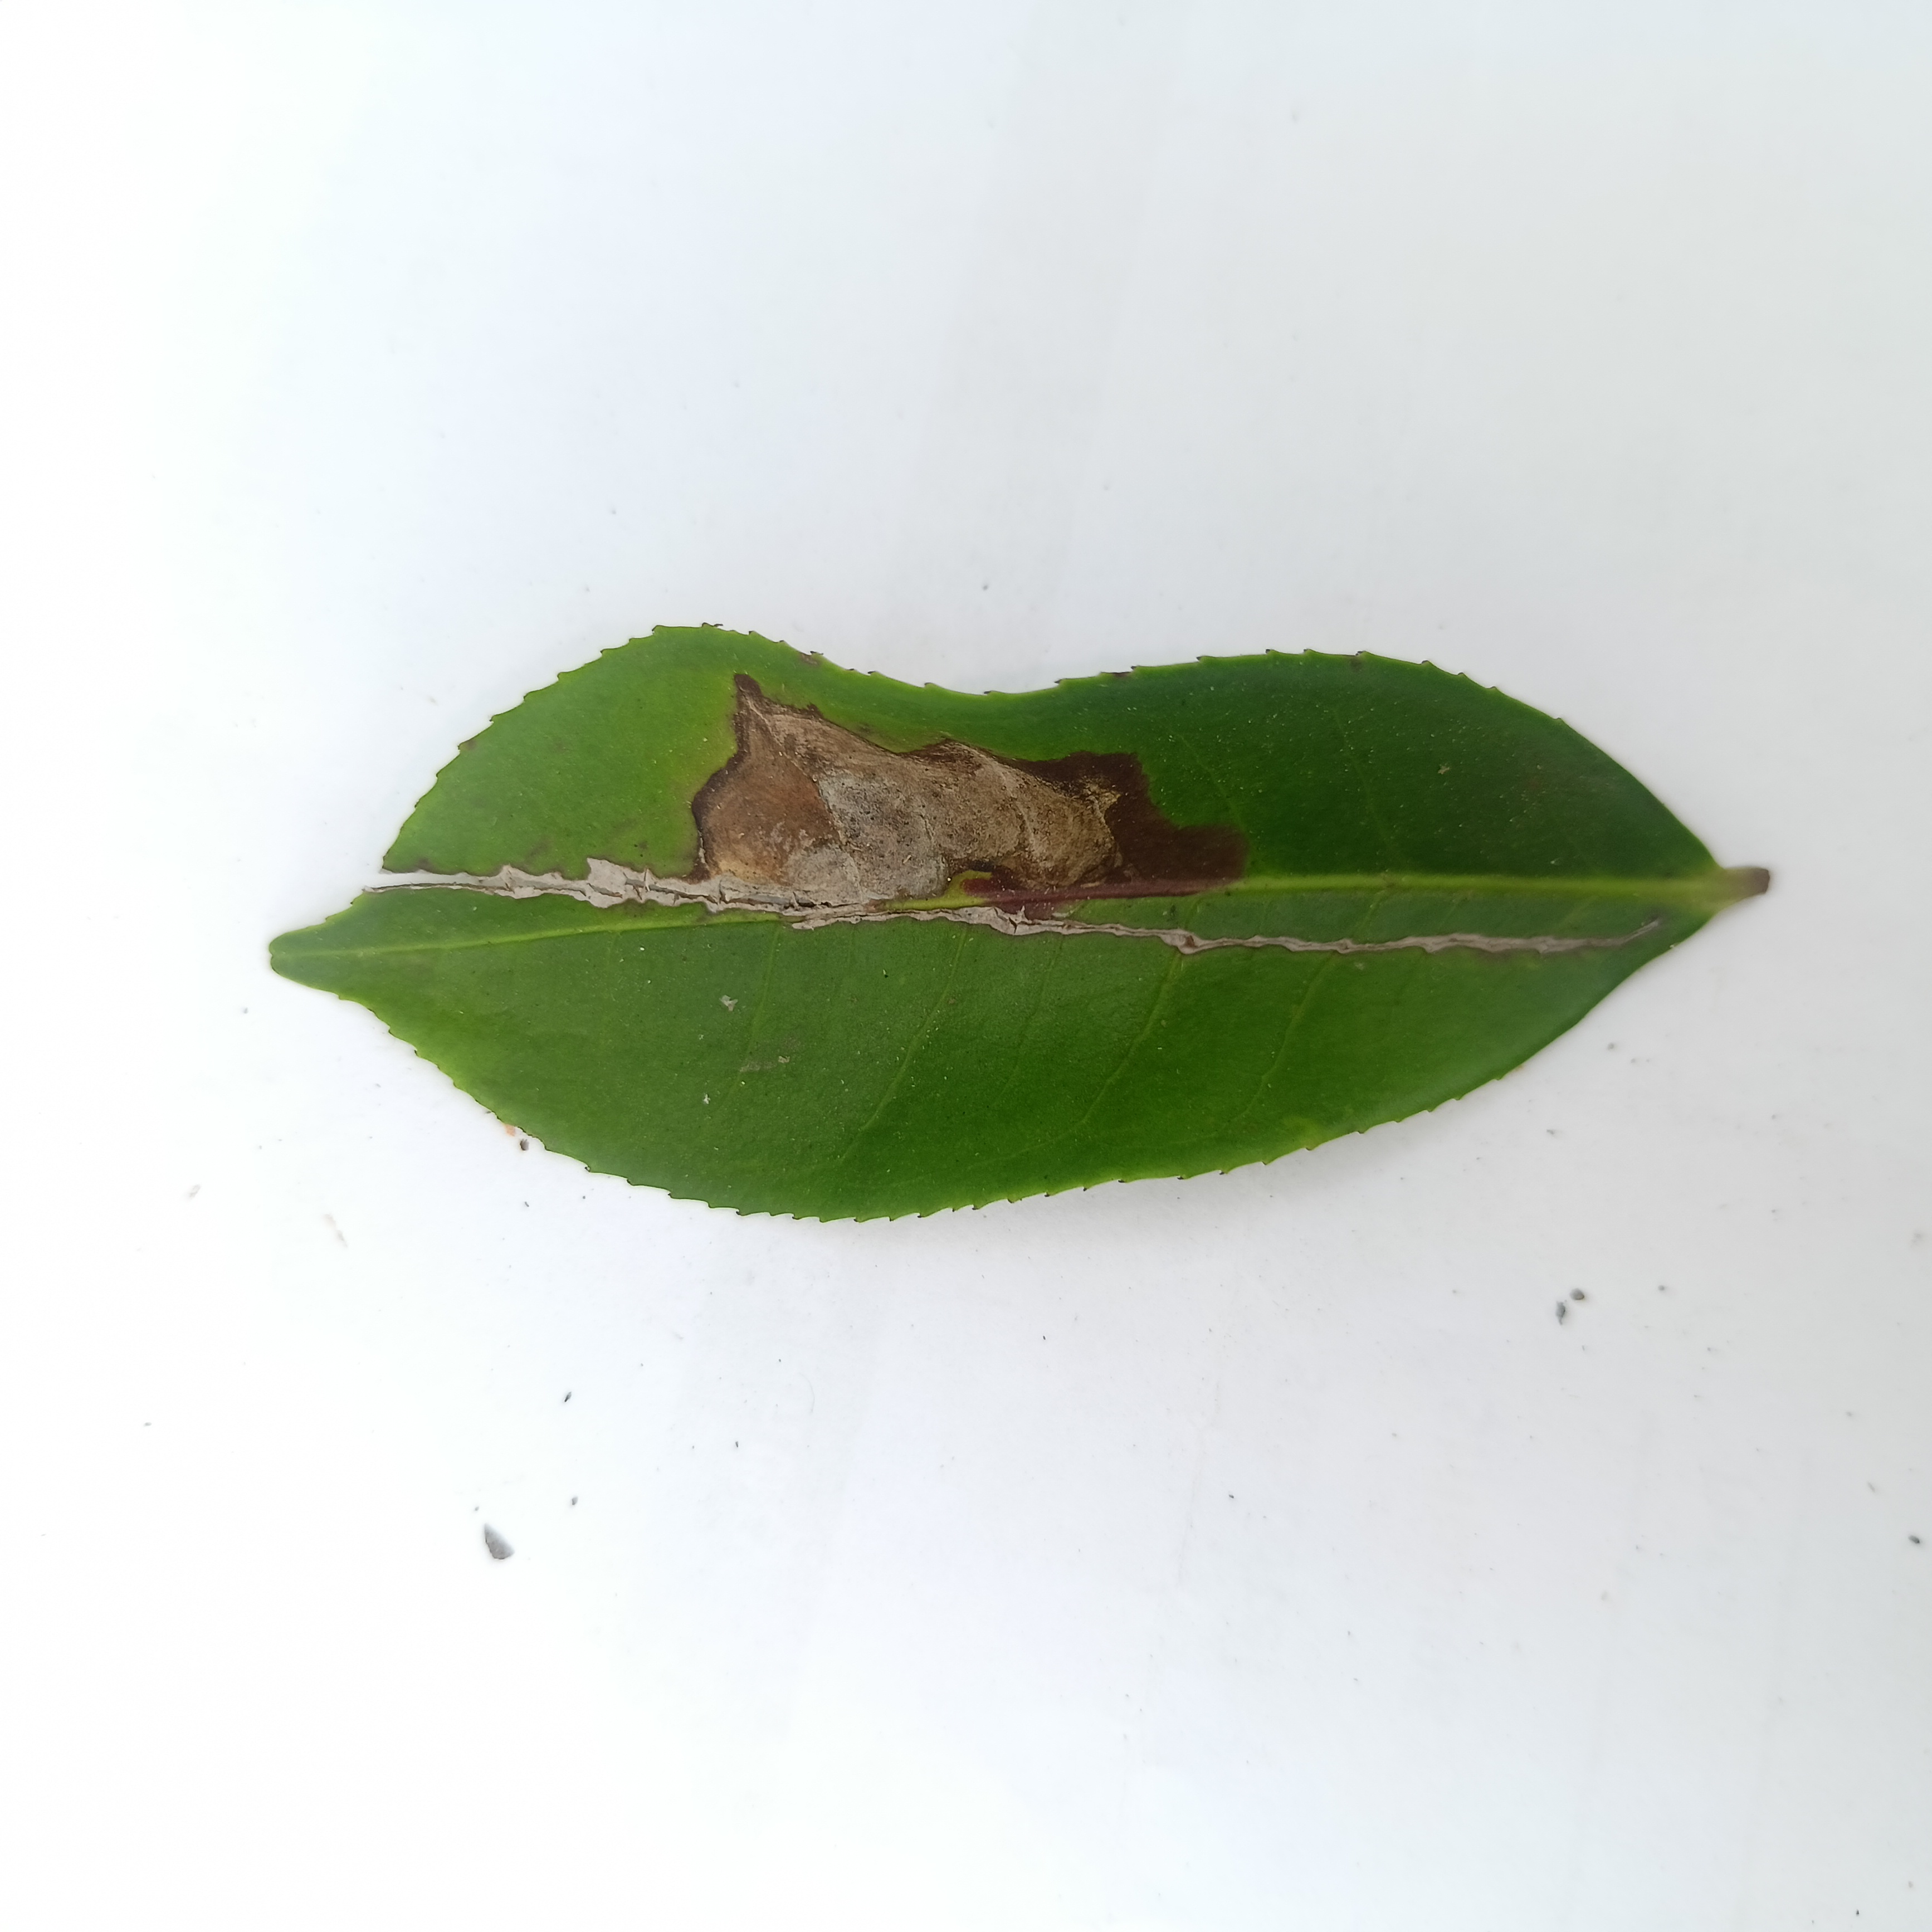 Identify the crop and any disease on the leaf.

tea, brown blight
